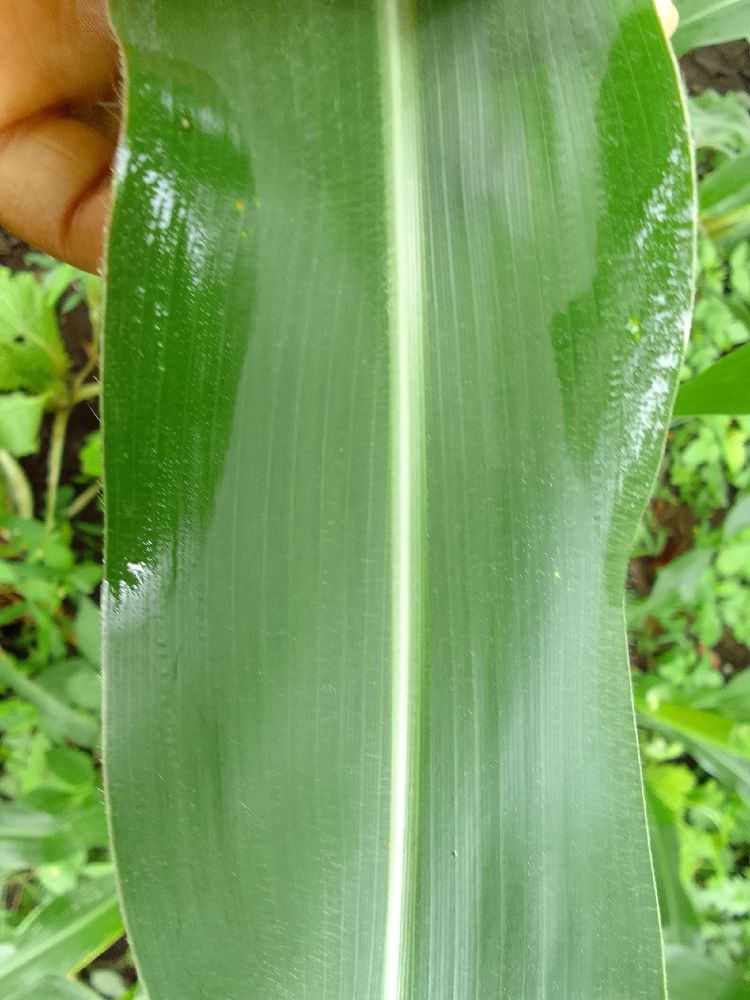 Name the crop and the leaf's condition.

maize, healthy
